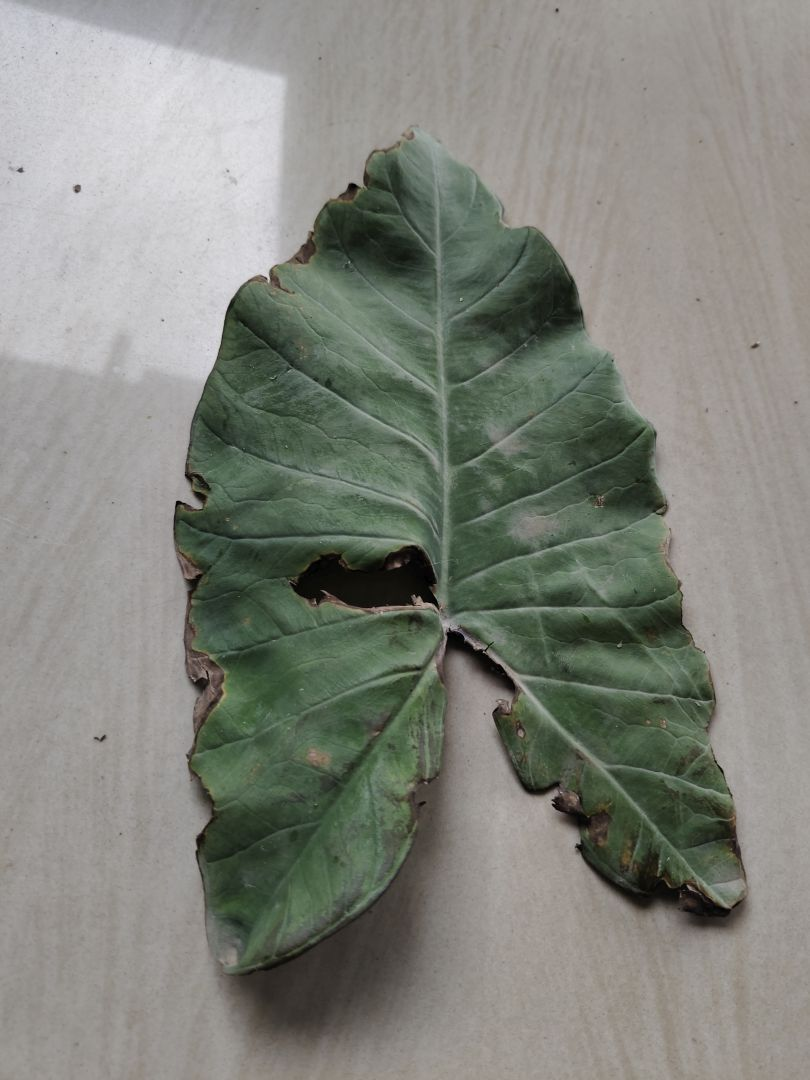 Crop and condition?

taro, leaf blight
